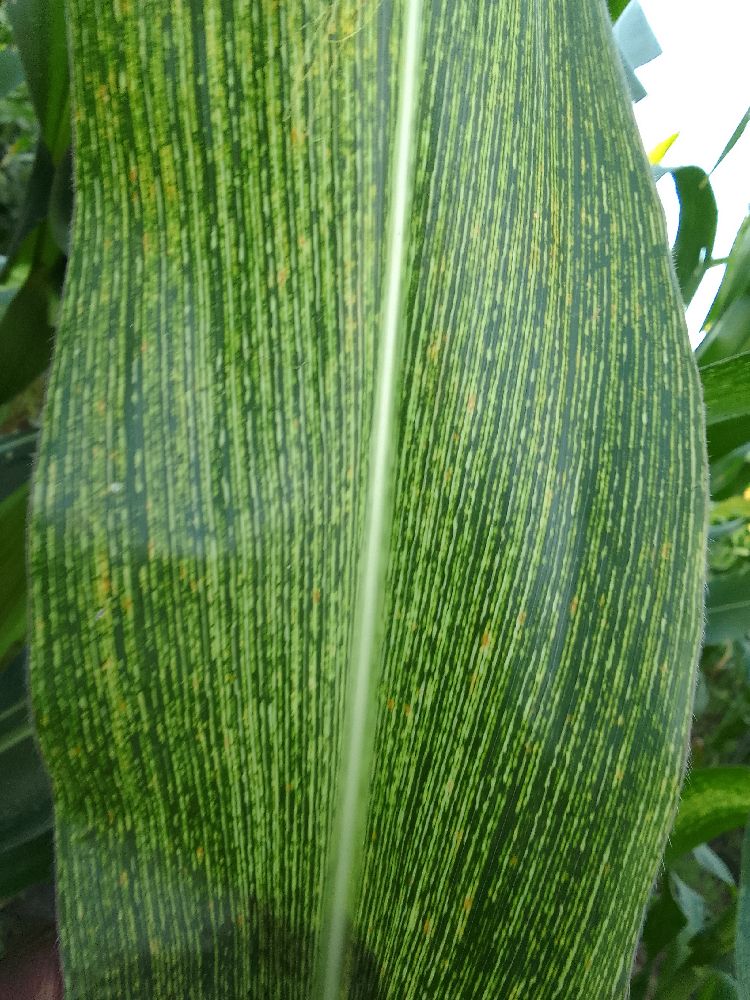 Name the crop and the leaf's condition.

maize, maize streak virus
